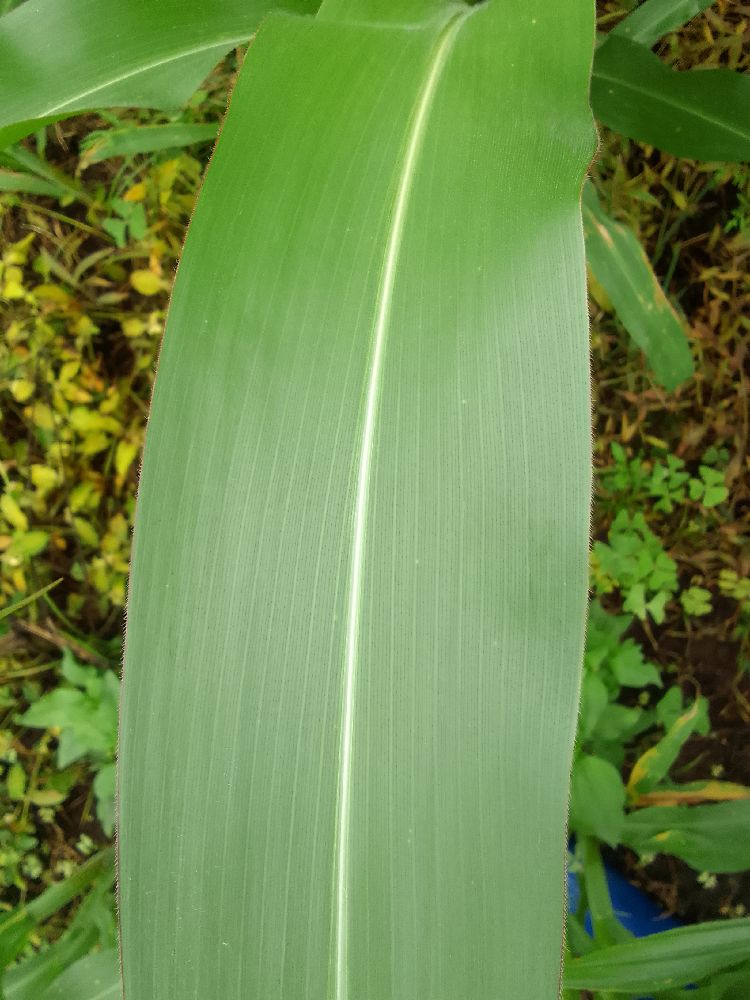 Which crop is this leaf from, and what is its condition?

maize, healthy
